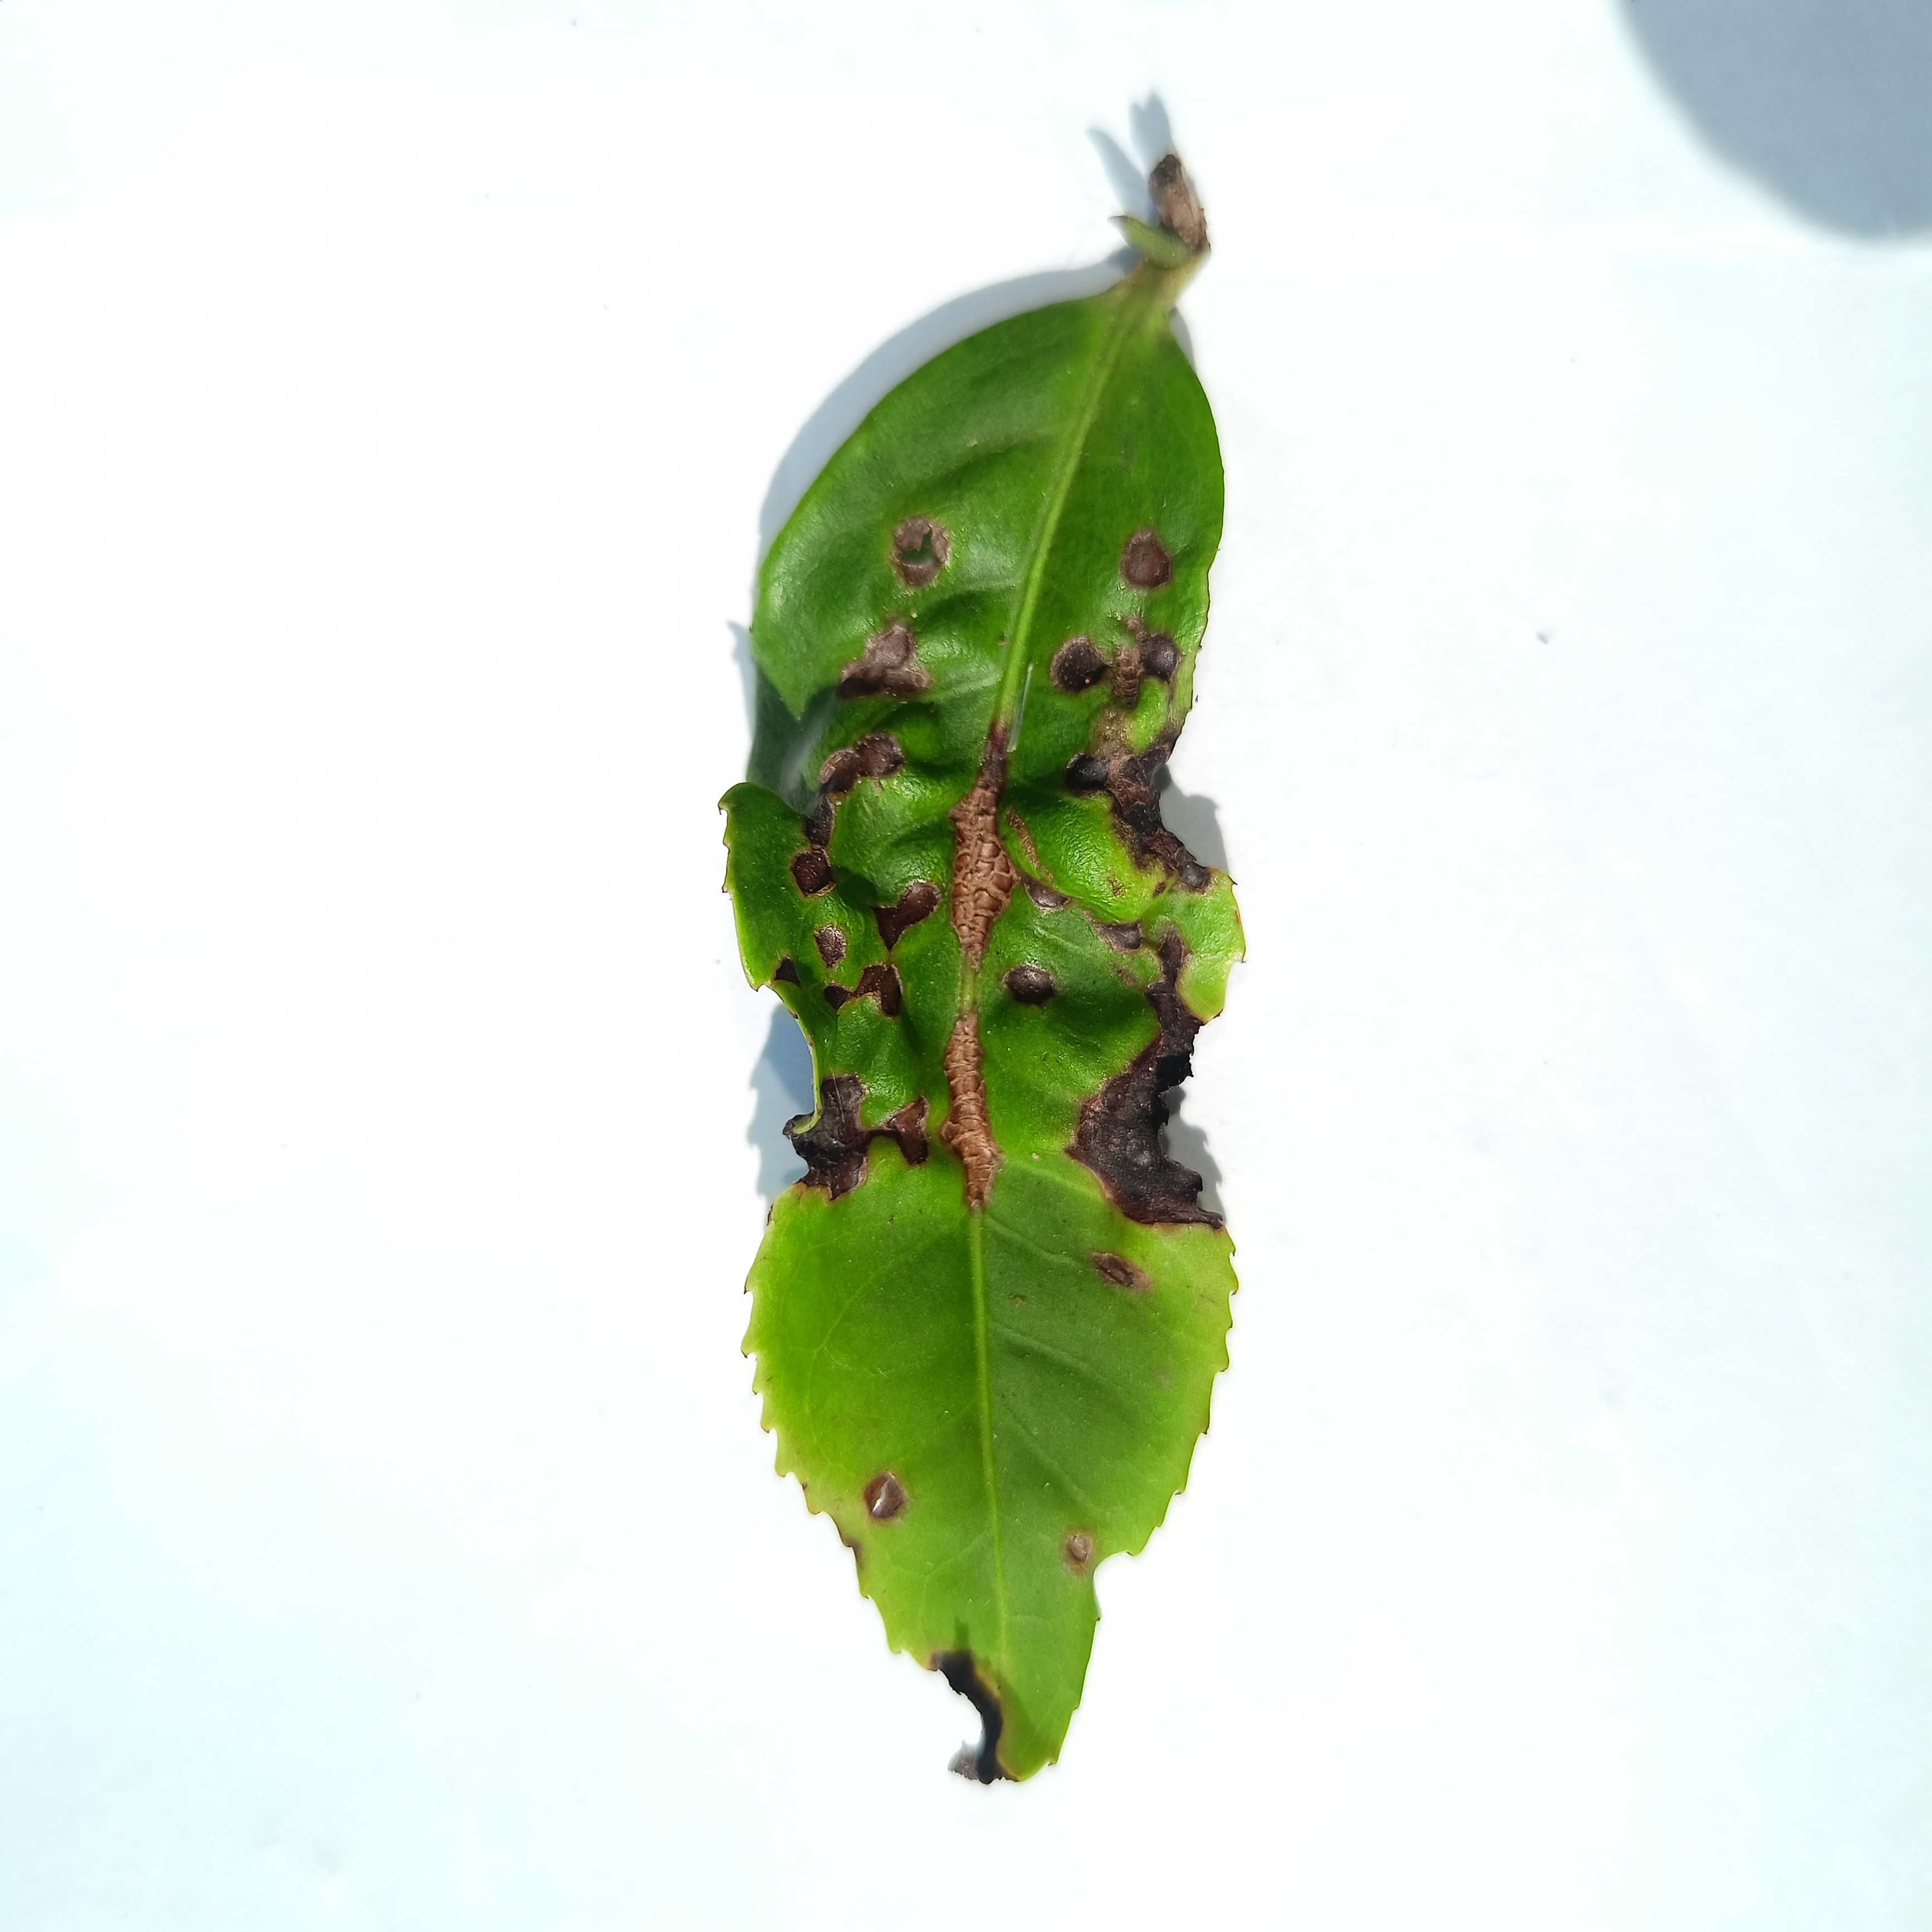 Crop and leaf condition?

tea, helopeltis
